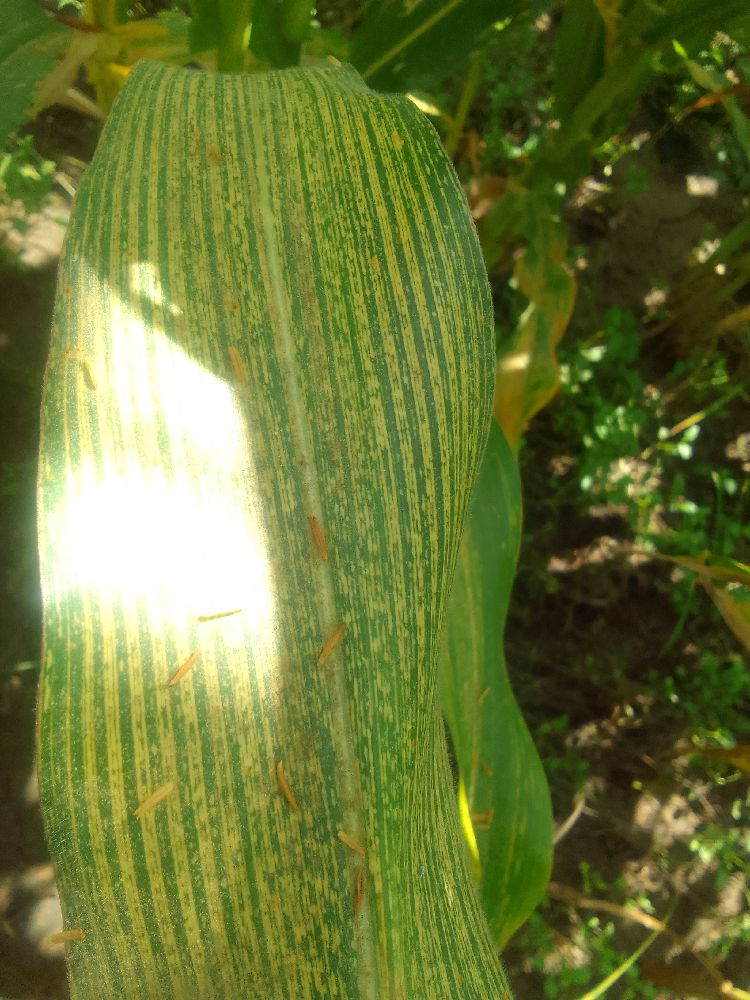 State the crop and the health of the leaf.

maize, maize streak virus
